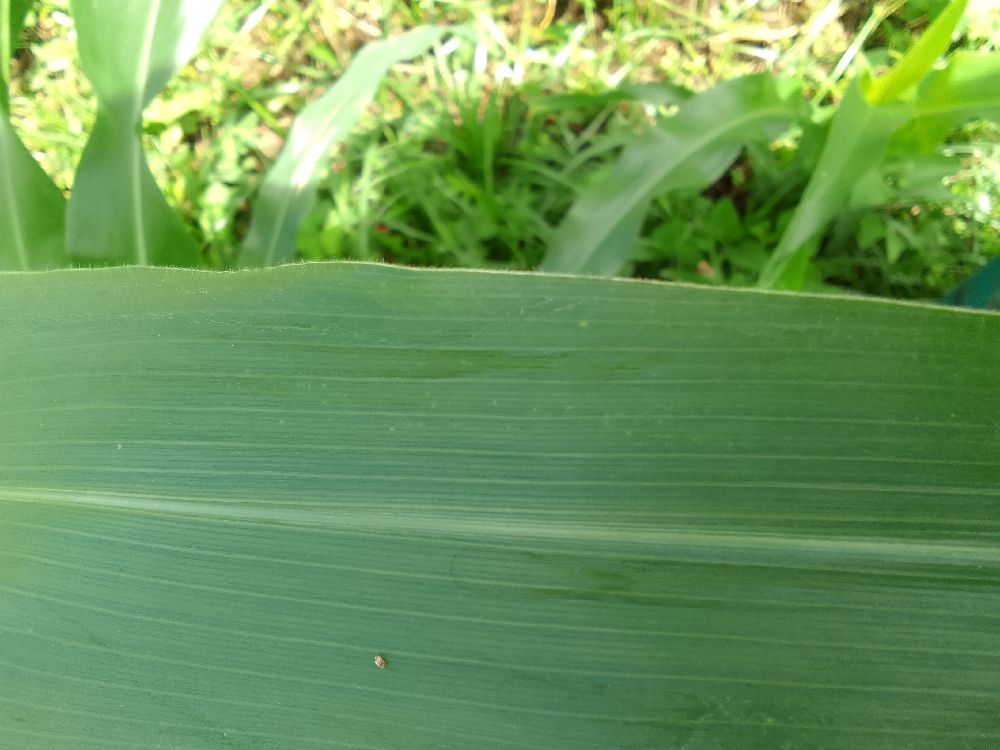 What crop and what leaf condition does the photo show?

maize, healthy
